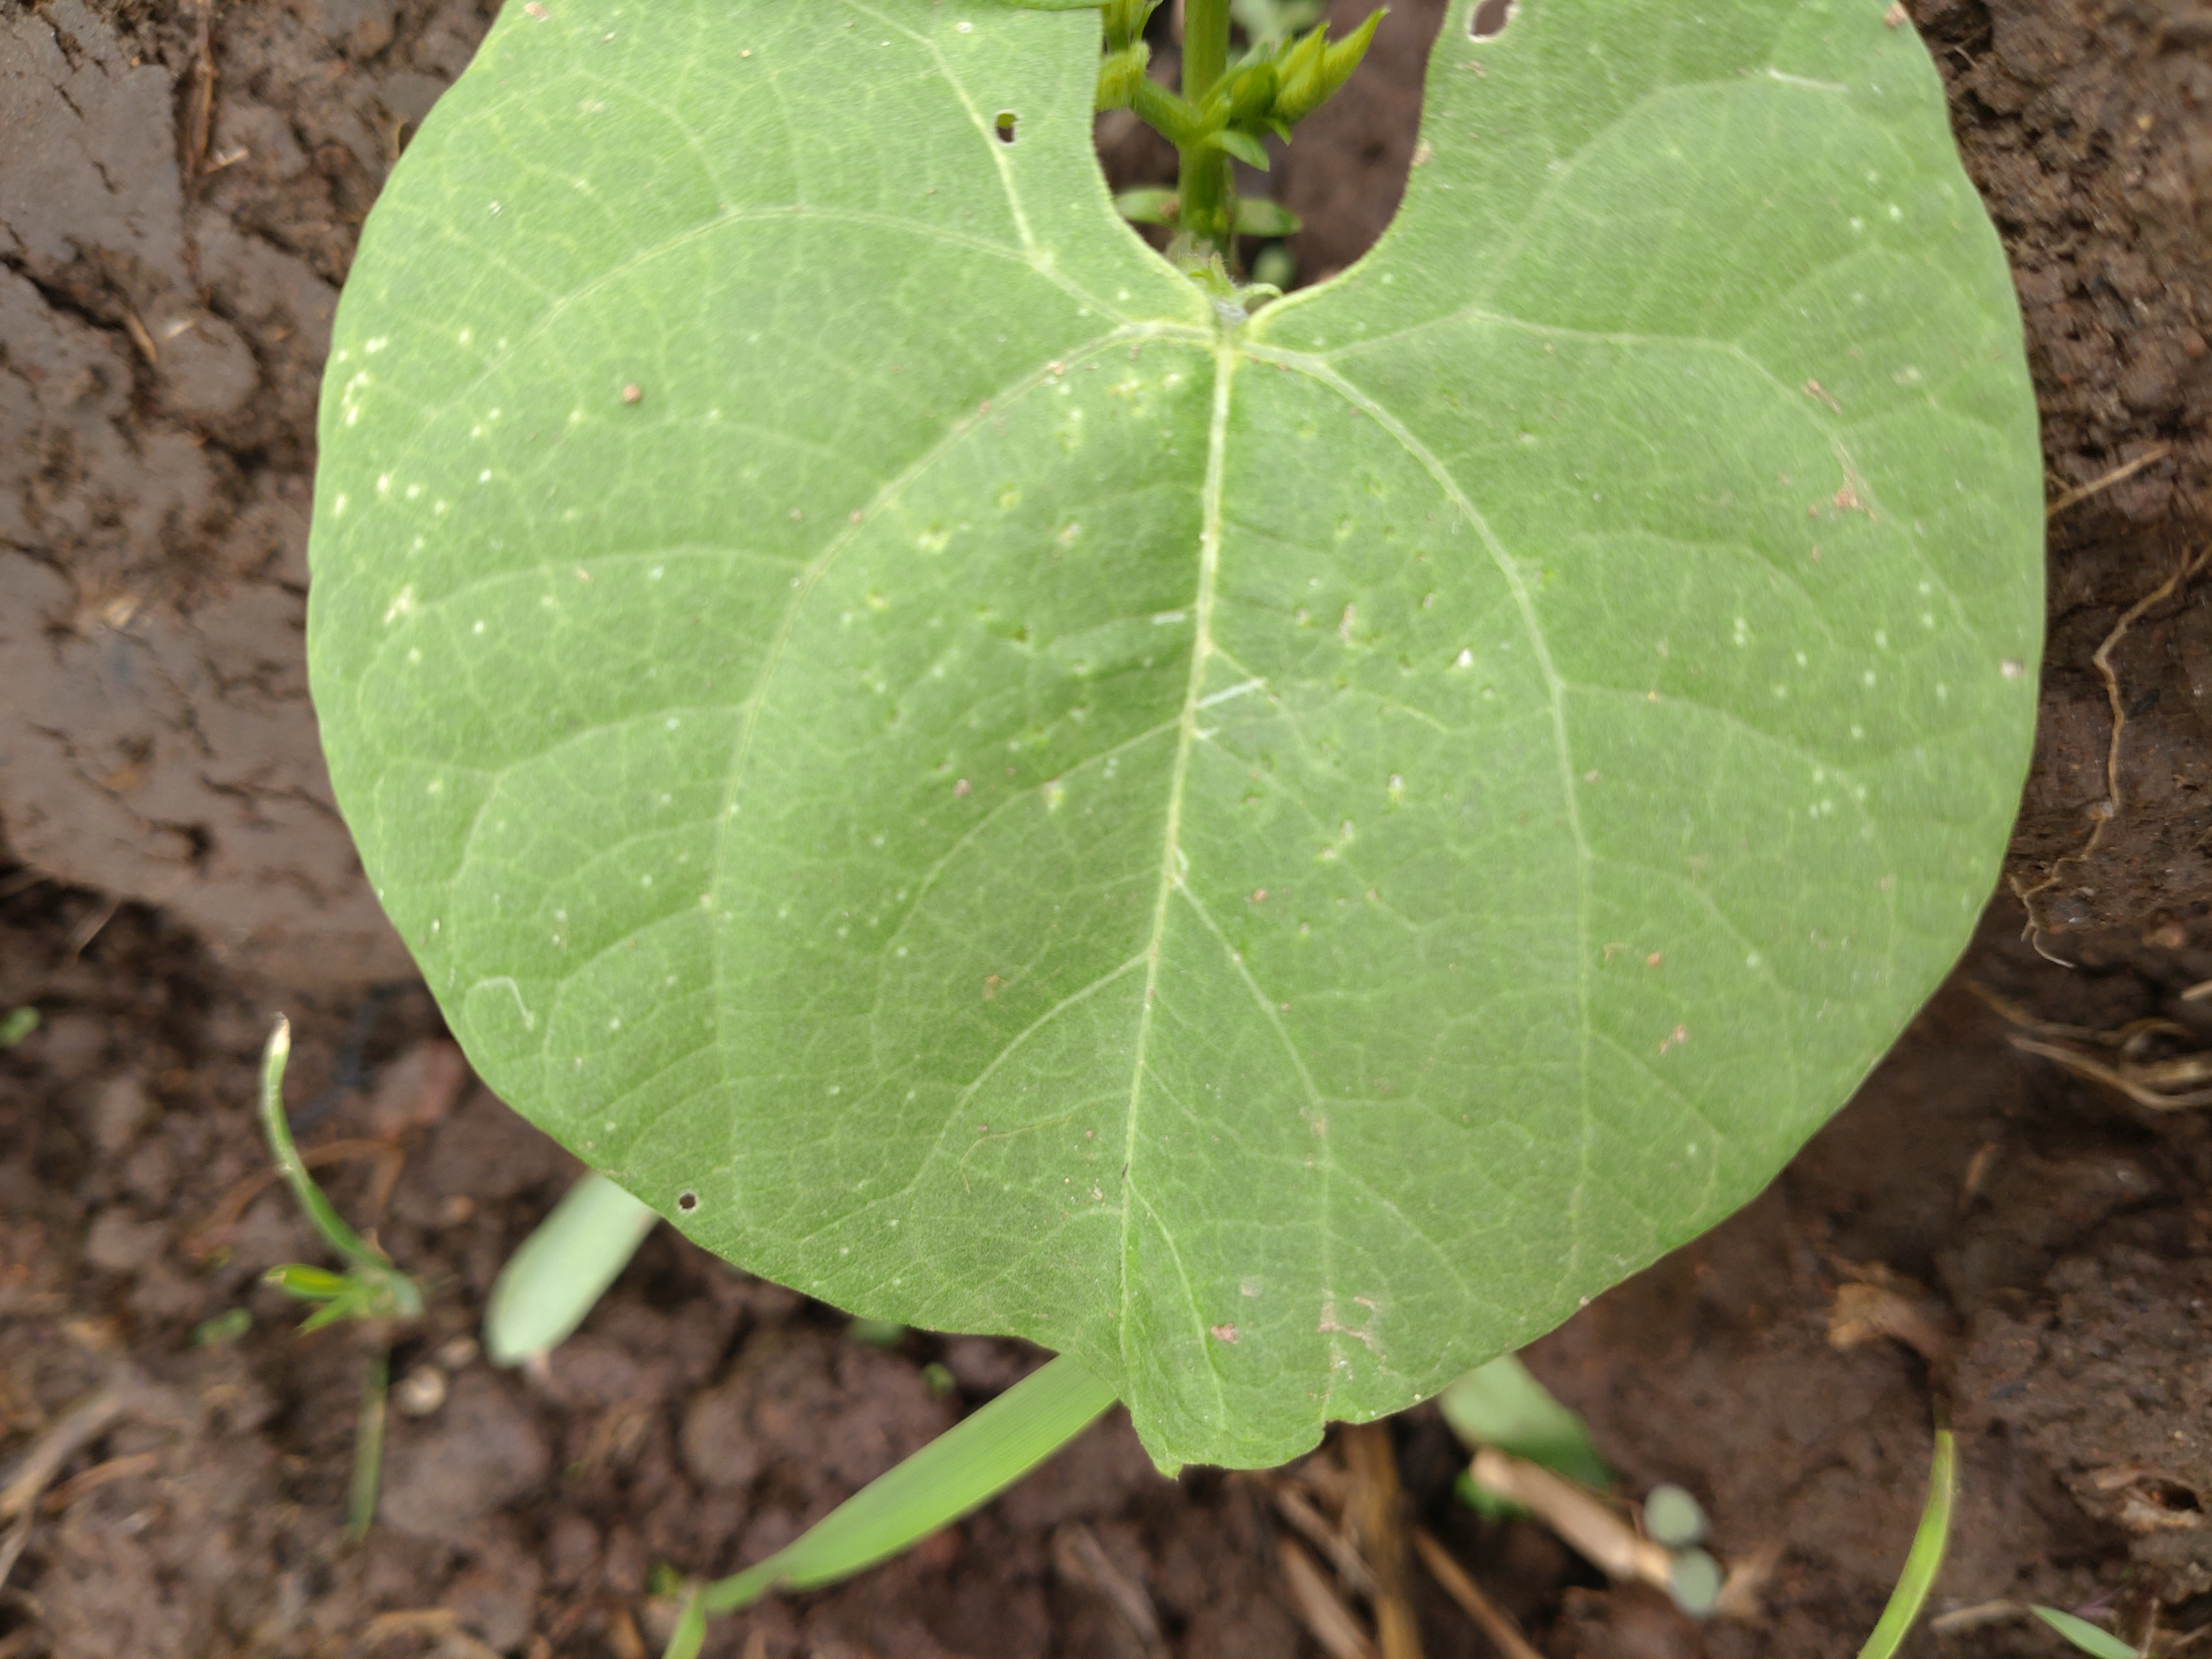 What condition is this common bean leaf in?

healthy
